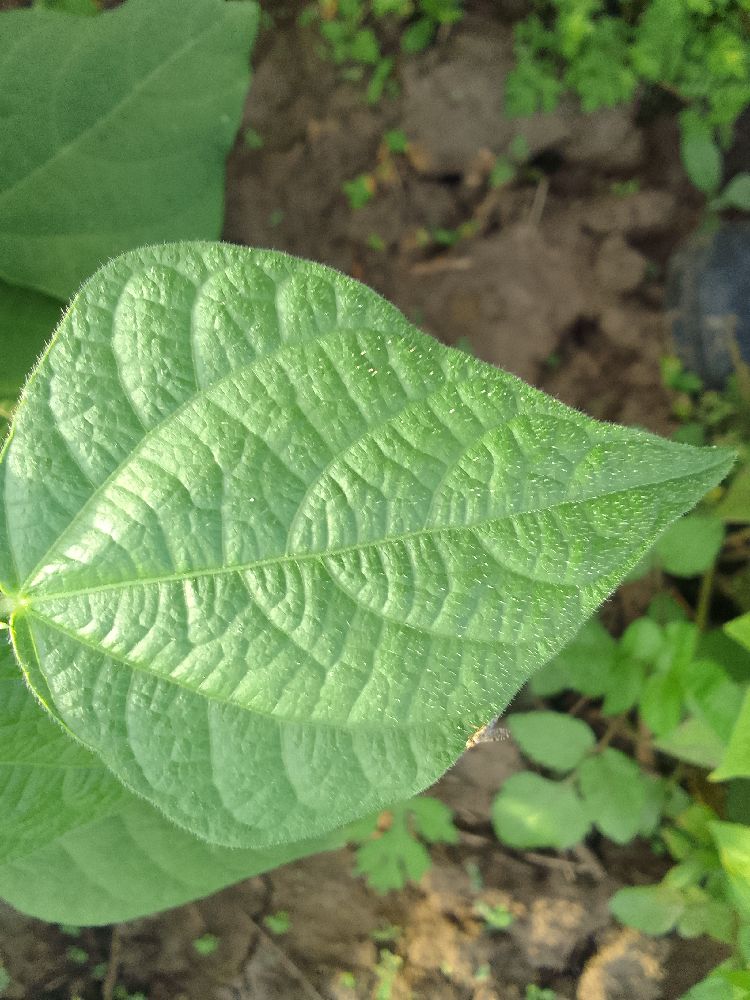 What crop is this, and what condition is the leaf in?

common bean, healthy
